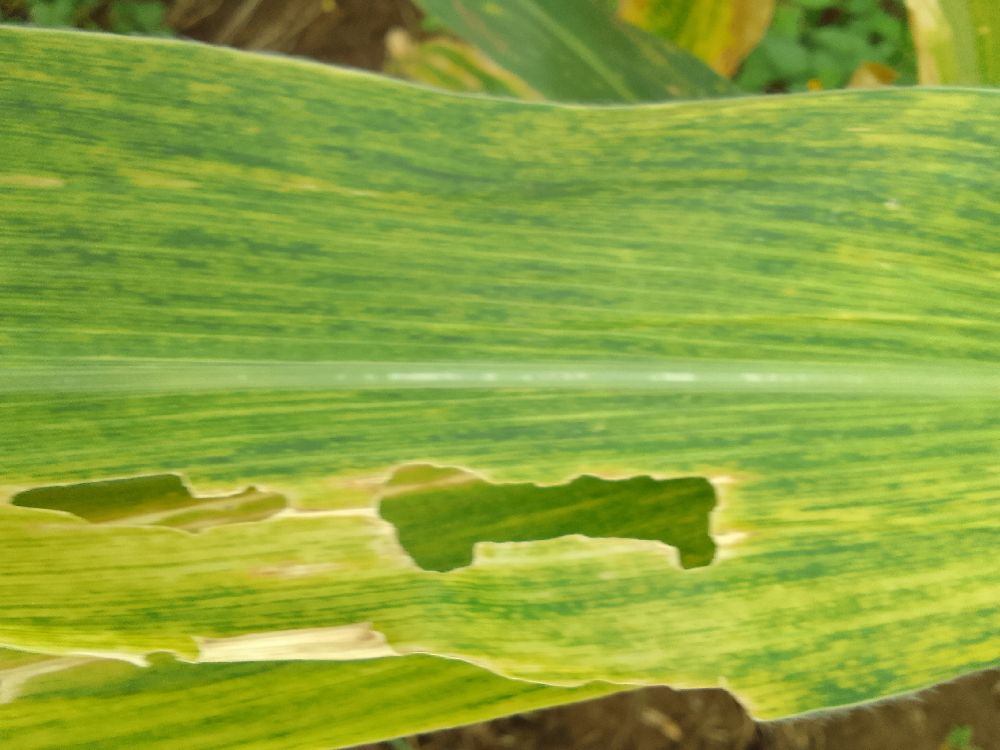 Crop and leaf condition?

maize, maize lethal necrosis
